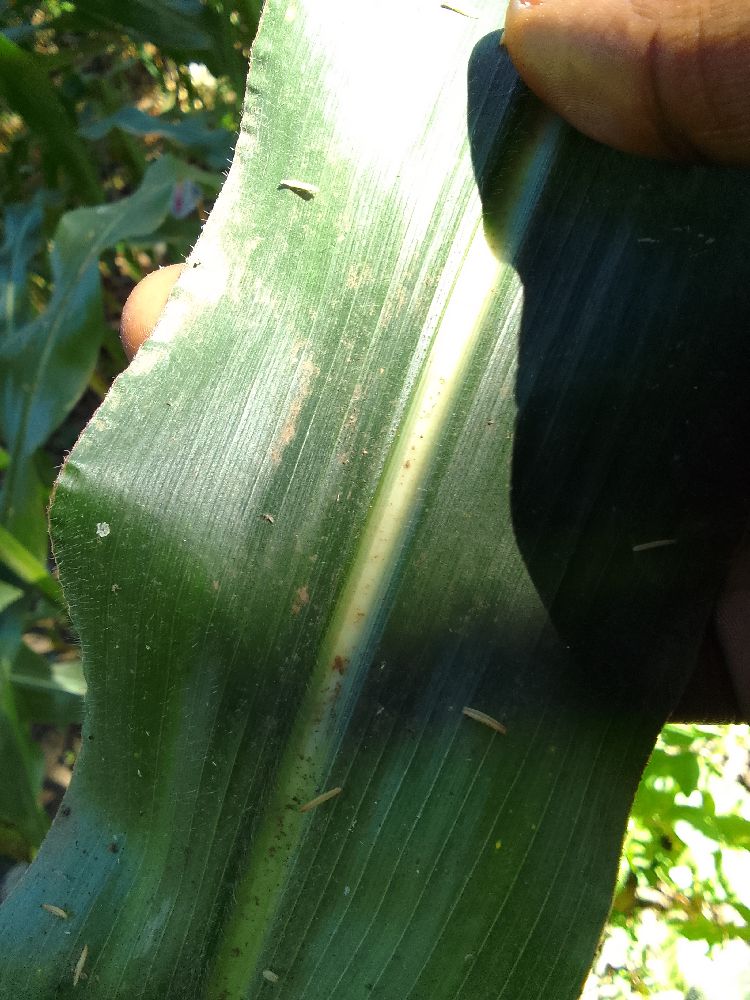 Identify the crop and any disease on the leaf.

maize, healthy
